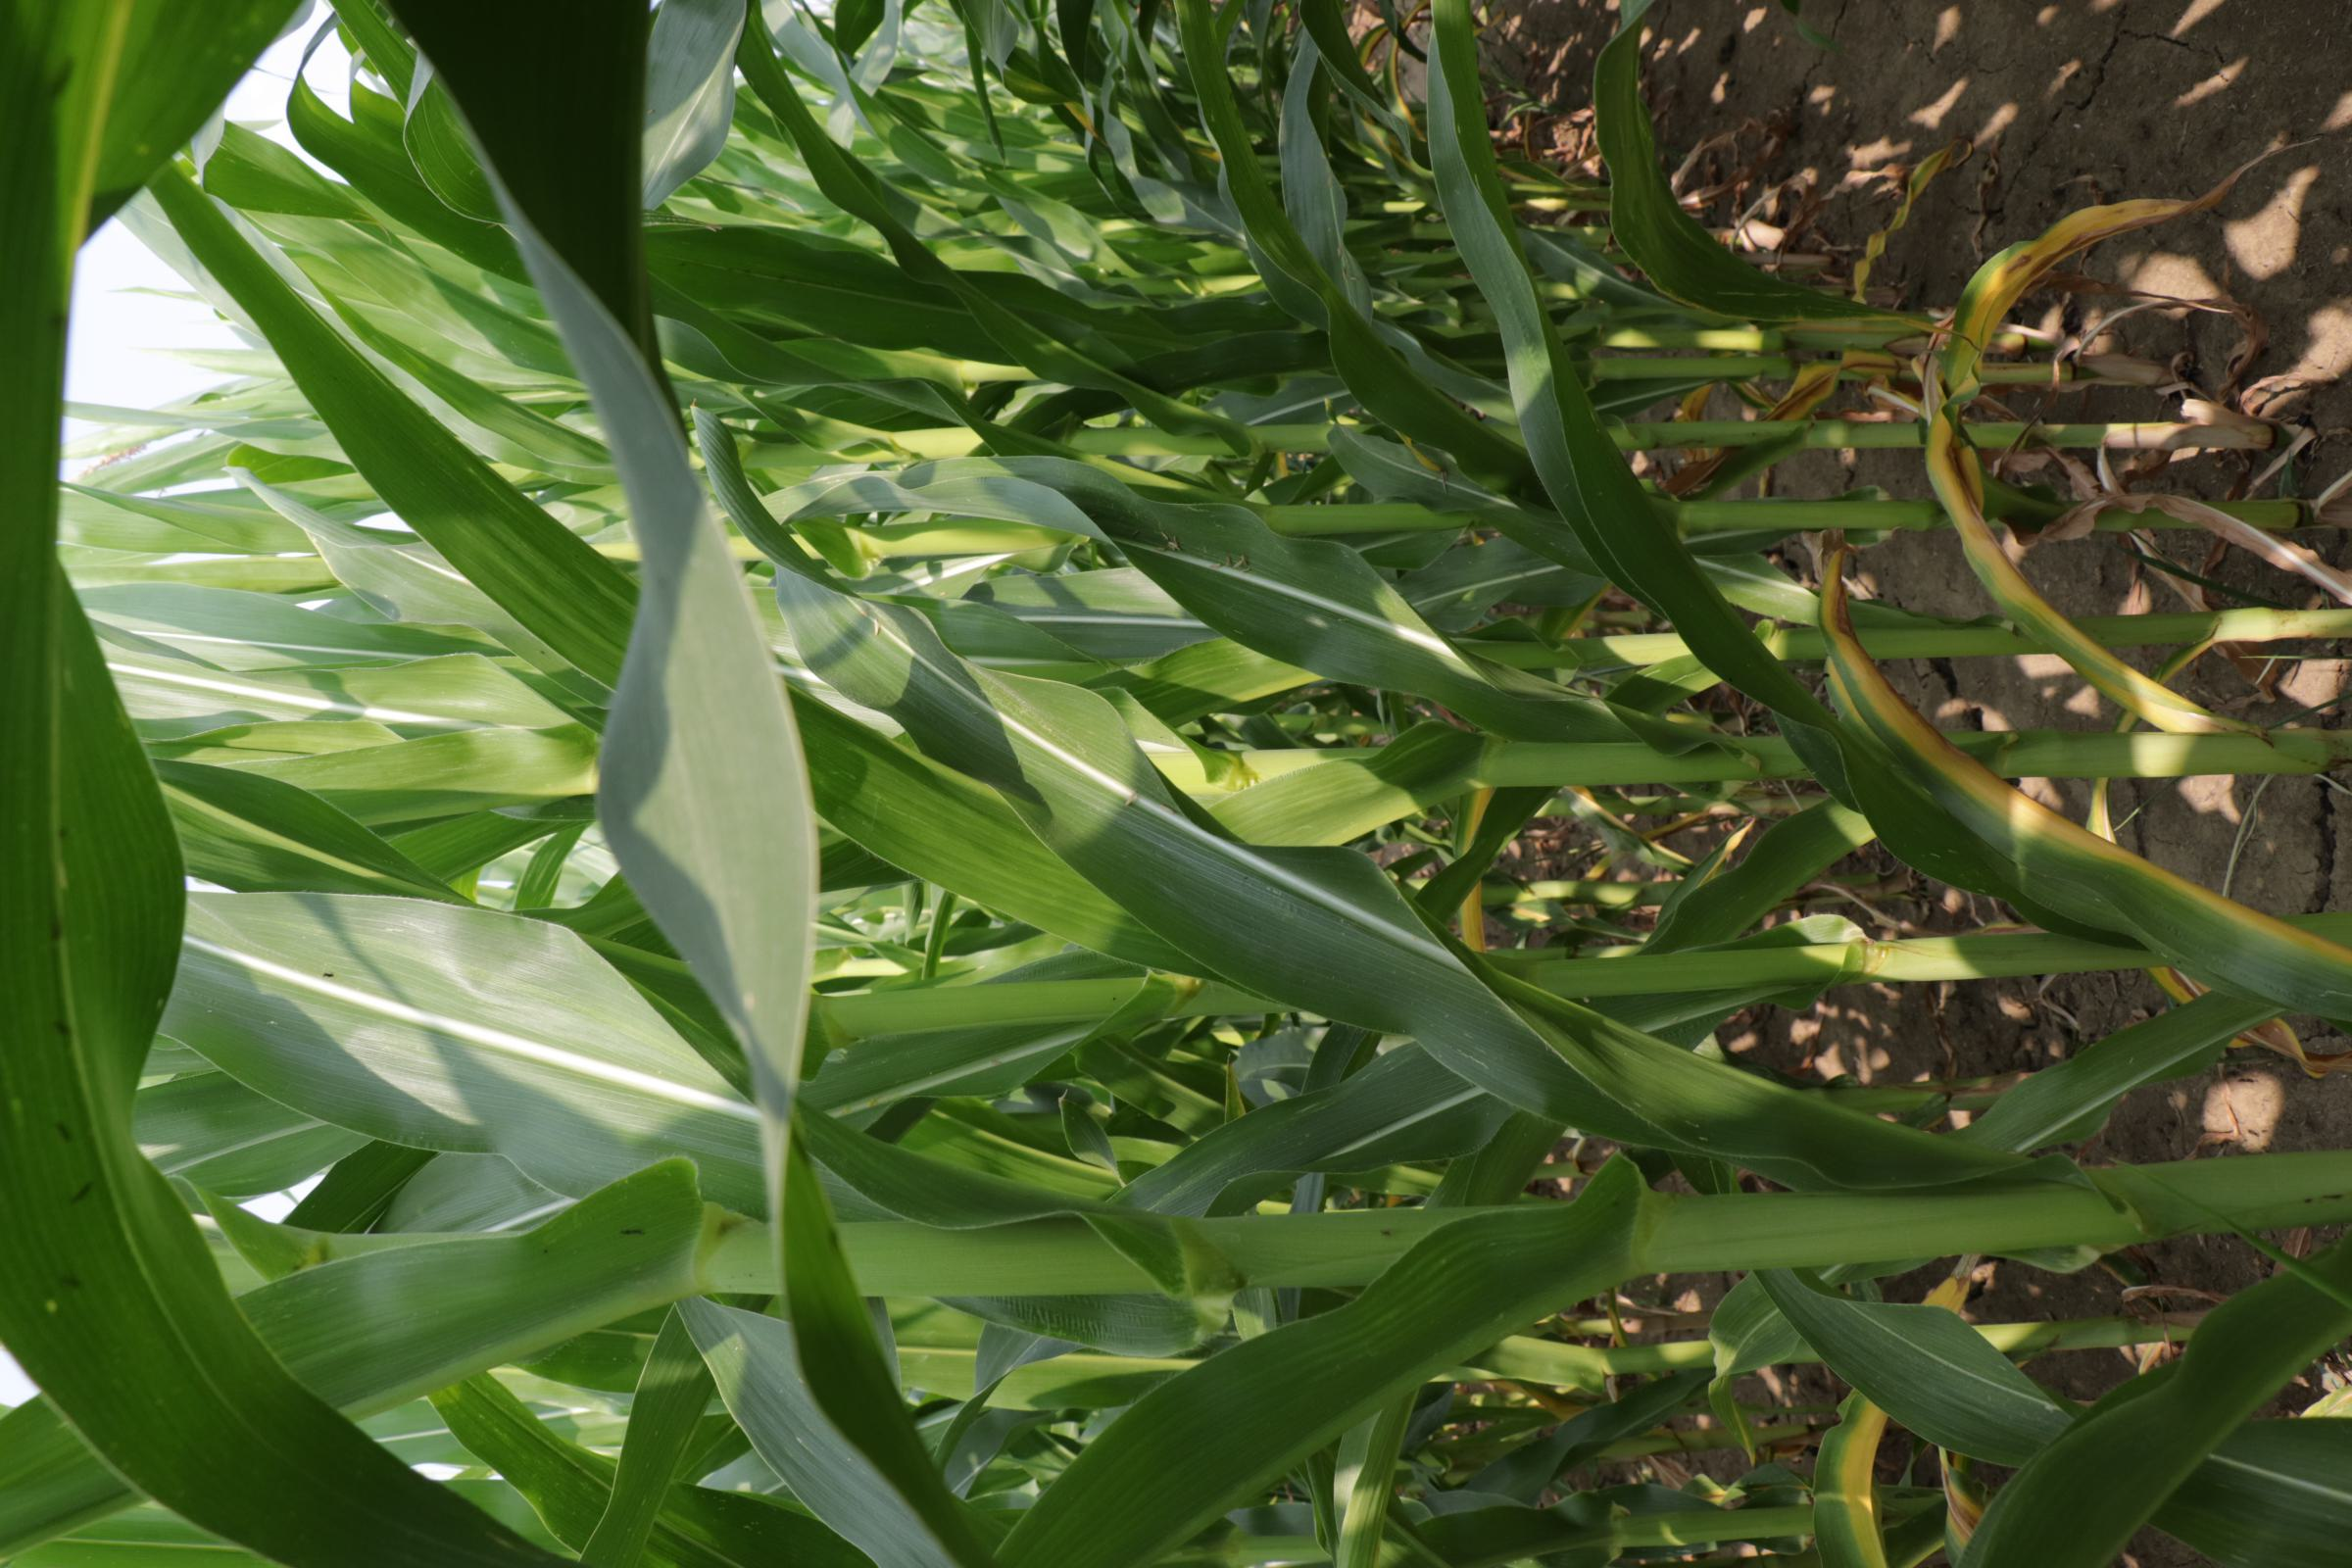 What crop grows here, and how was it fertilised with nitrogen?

maize, full nitrogen fertilisation
